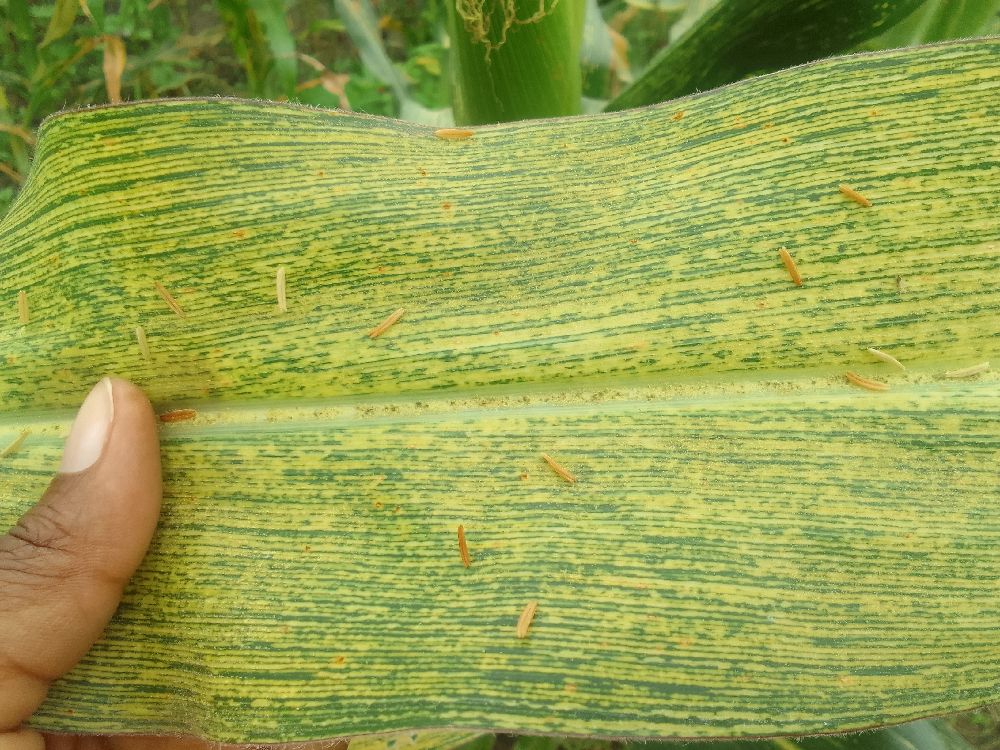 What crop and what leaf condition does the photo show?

maize, maize streak virus
